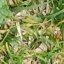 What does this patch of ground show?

grass
